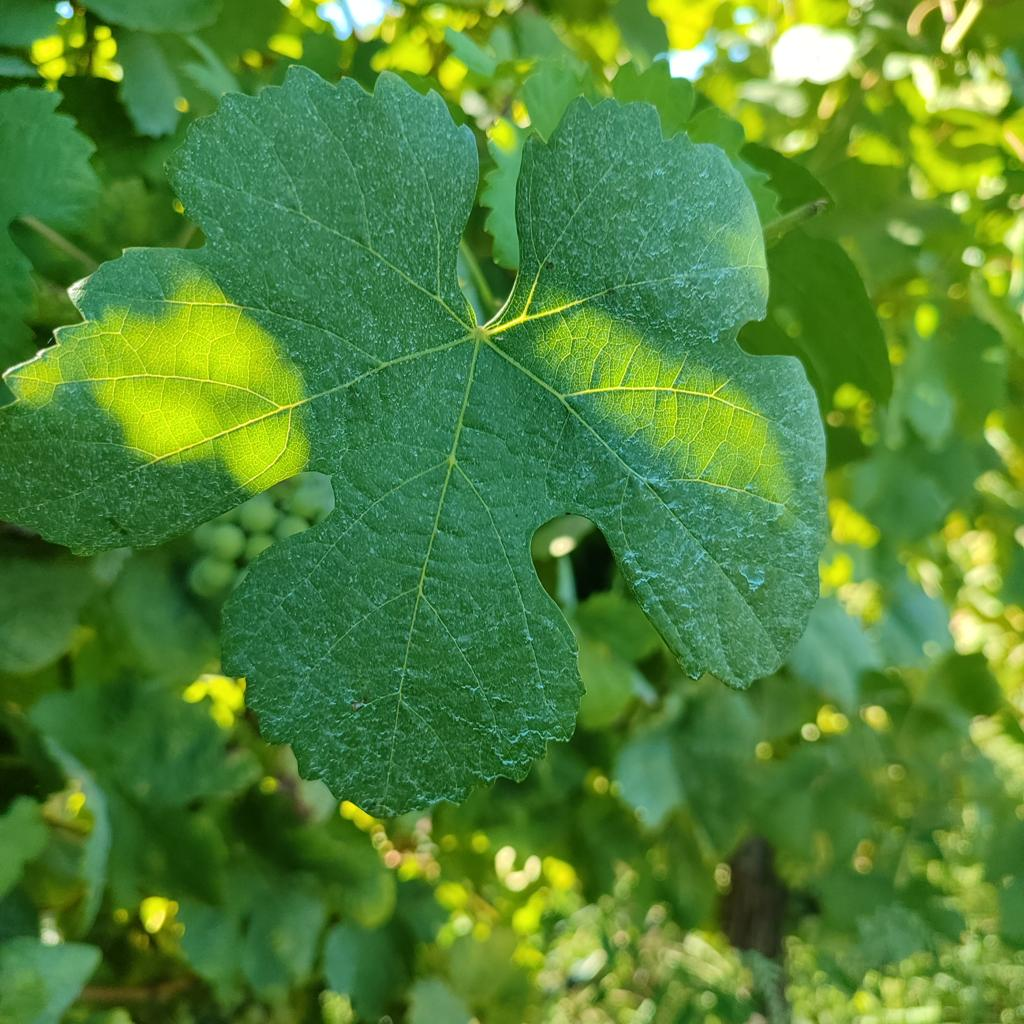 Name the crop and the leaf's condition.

grapevine, healthy
